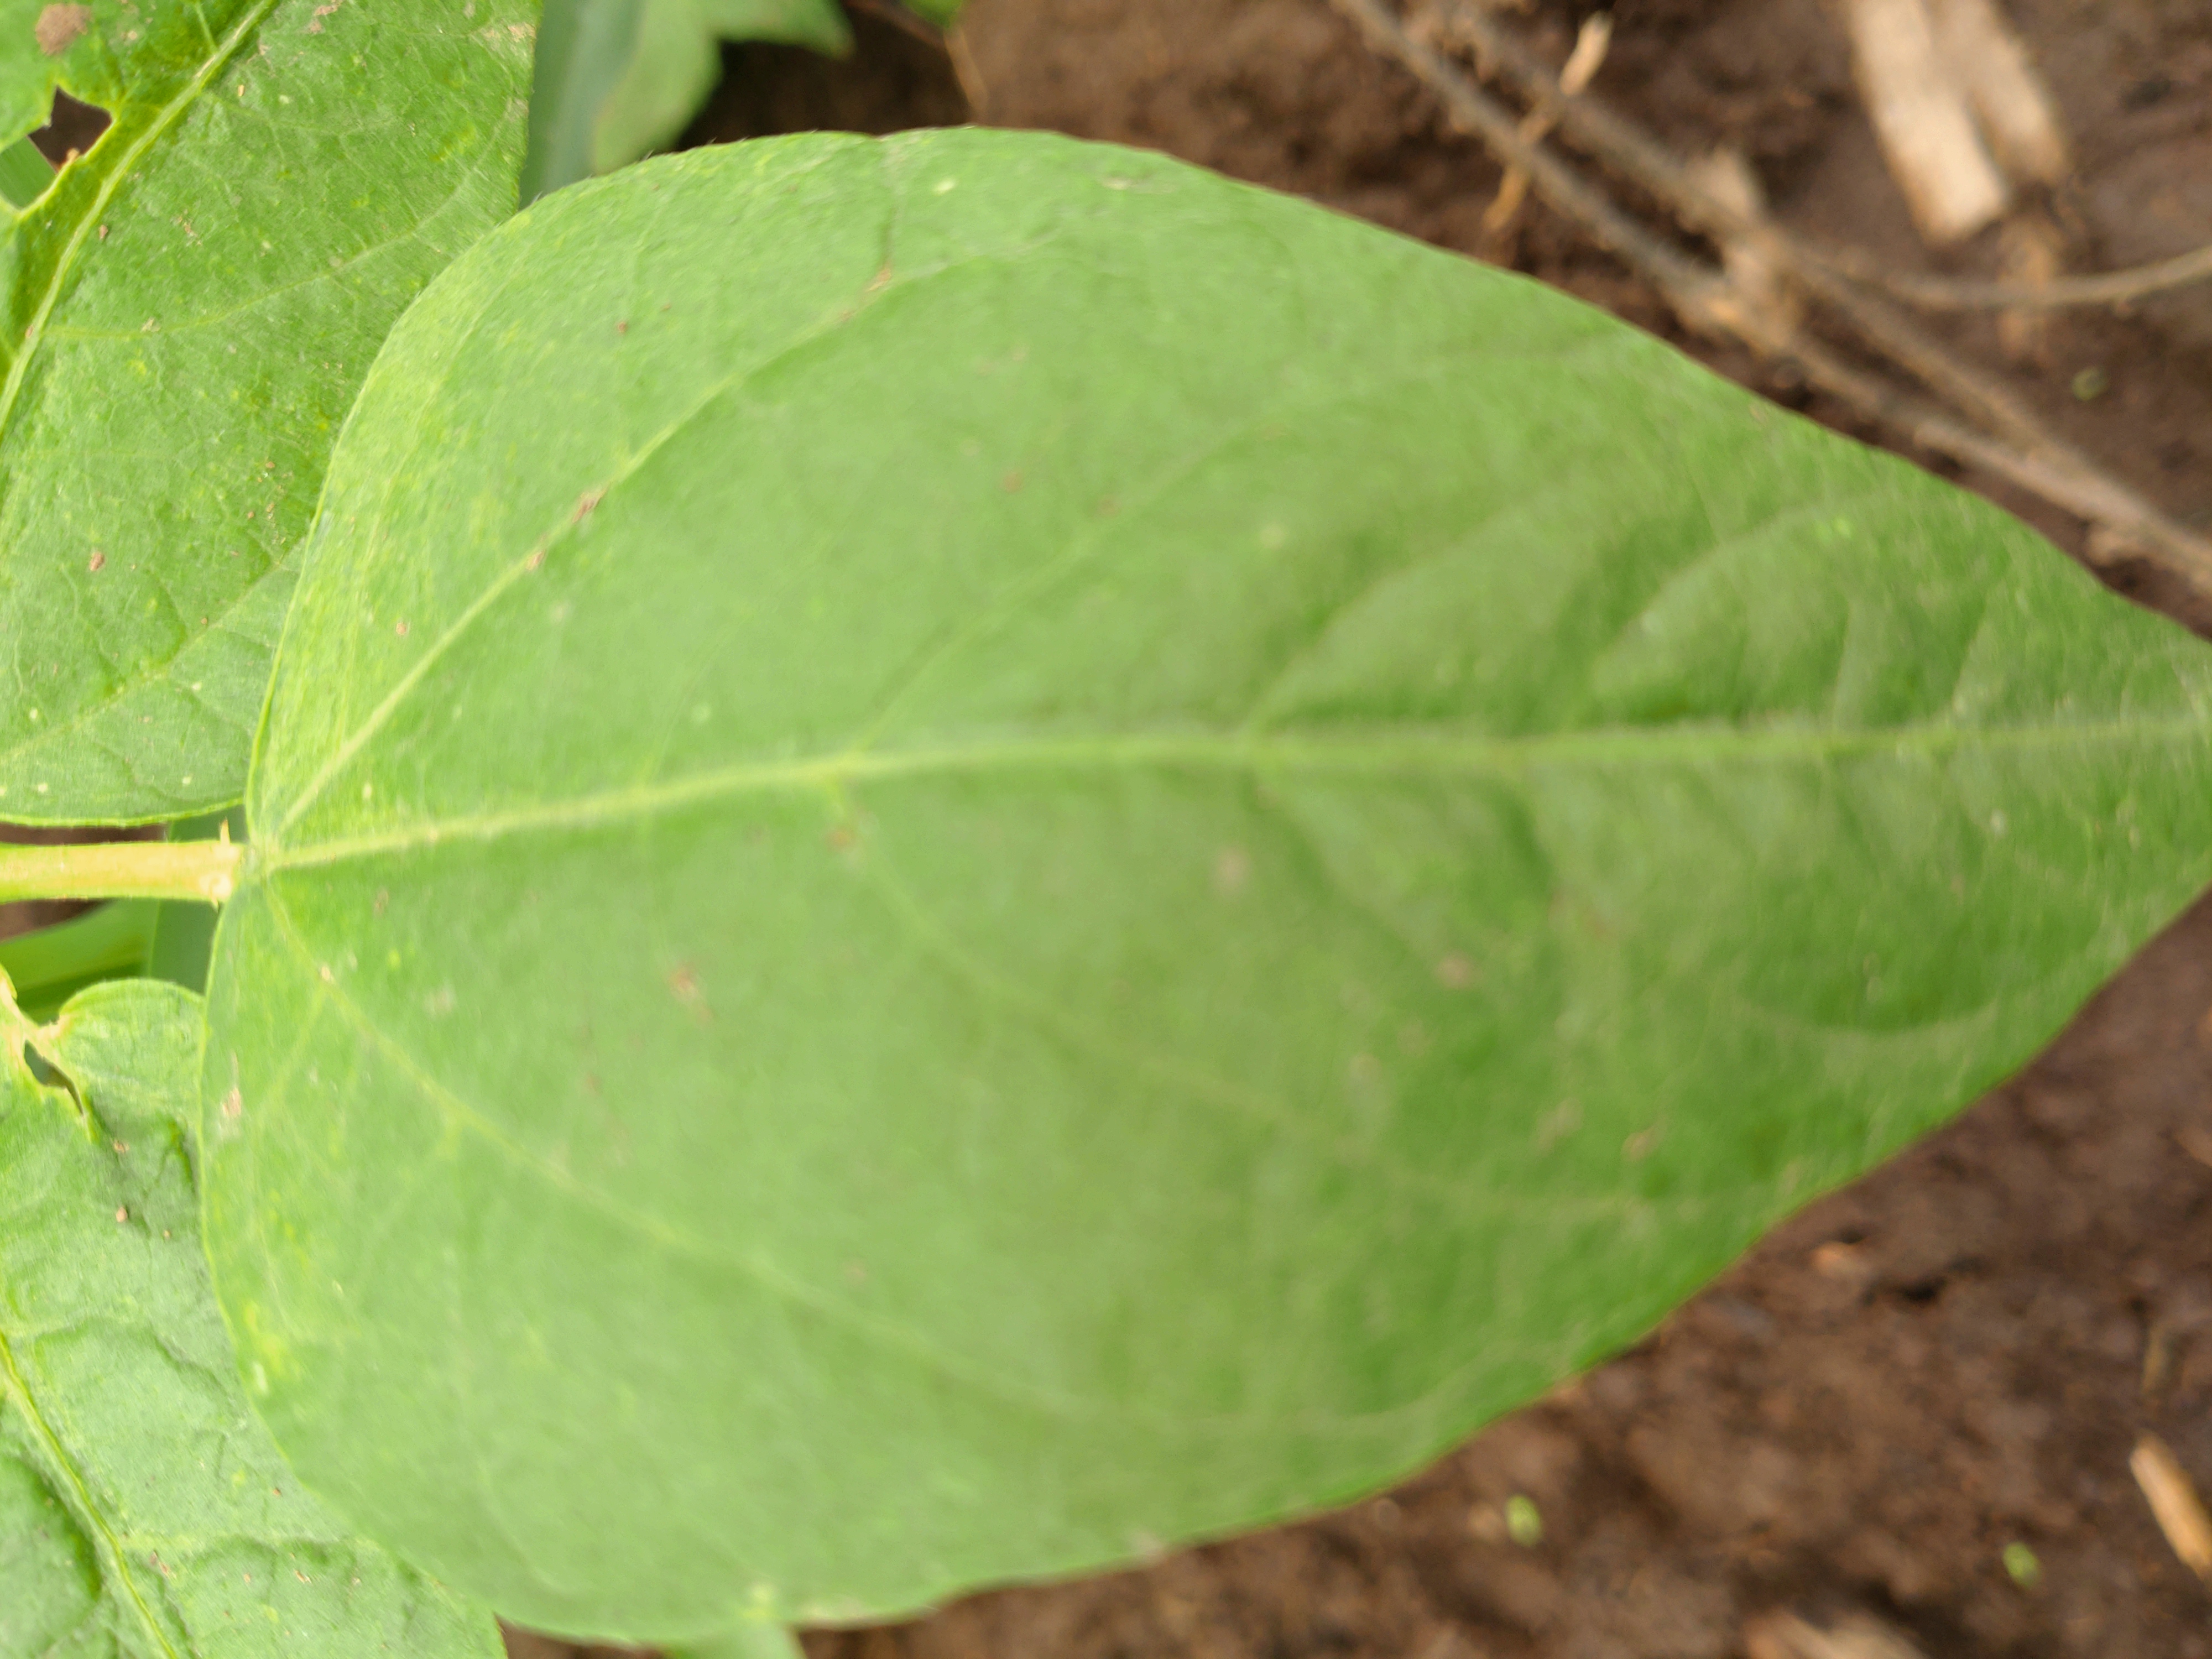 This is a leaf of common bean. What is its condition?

healthy
